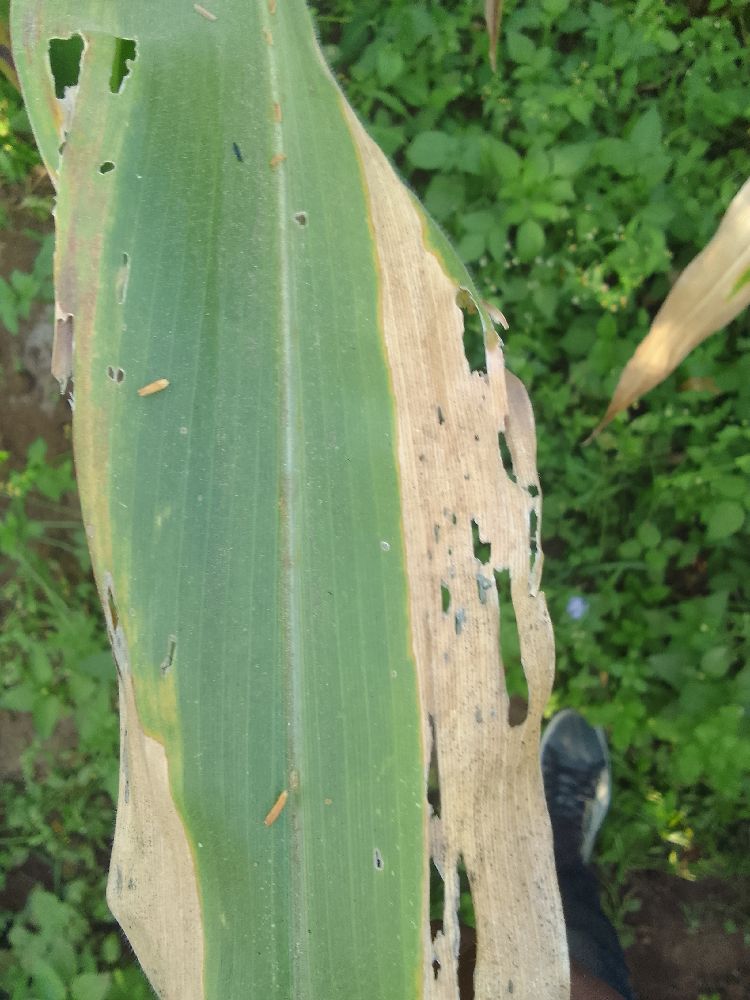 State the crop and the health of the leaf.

maize, maize lethal necrosis
